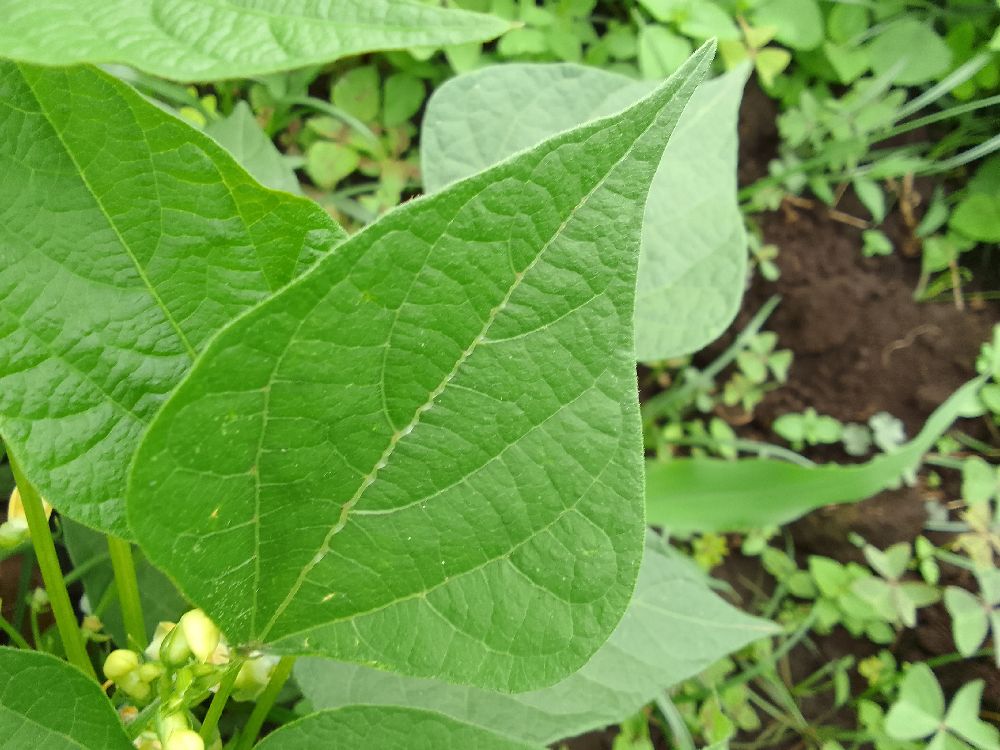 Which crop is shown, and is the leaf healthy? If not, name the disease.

common bean, healthy
